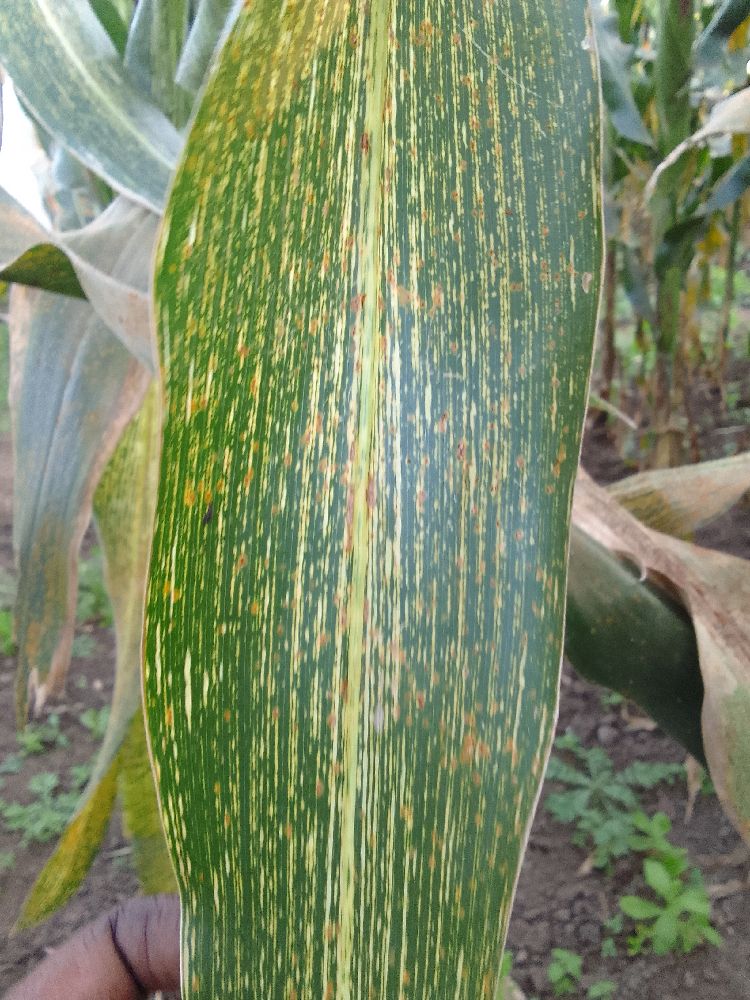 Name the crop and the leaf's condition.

maize, maize streak virus
